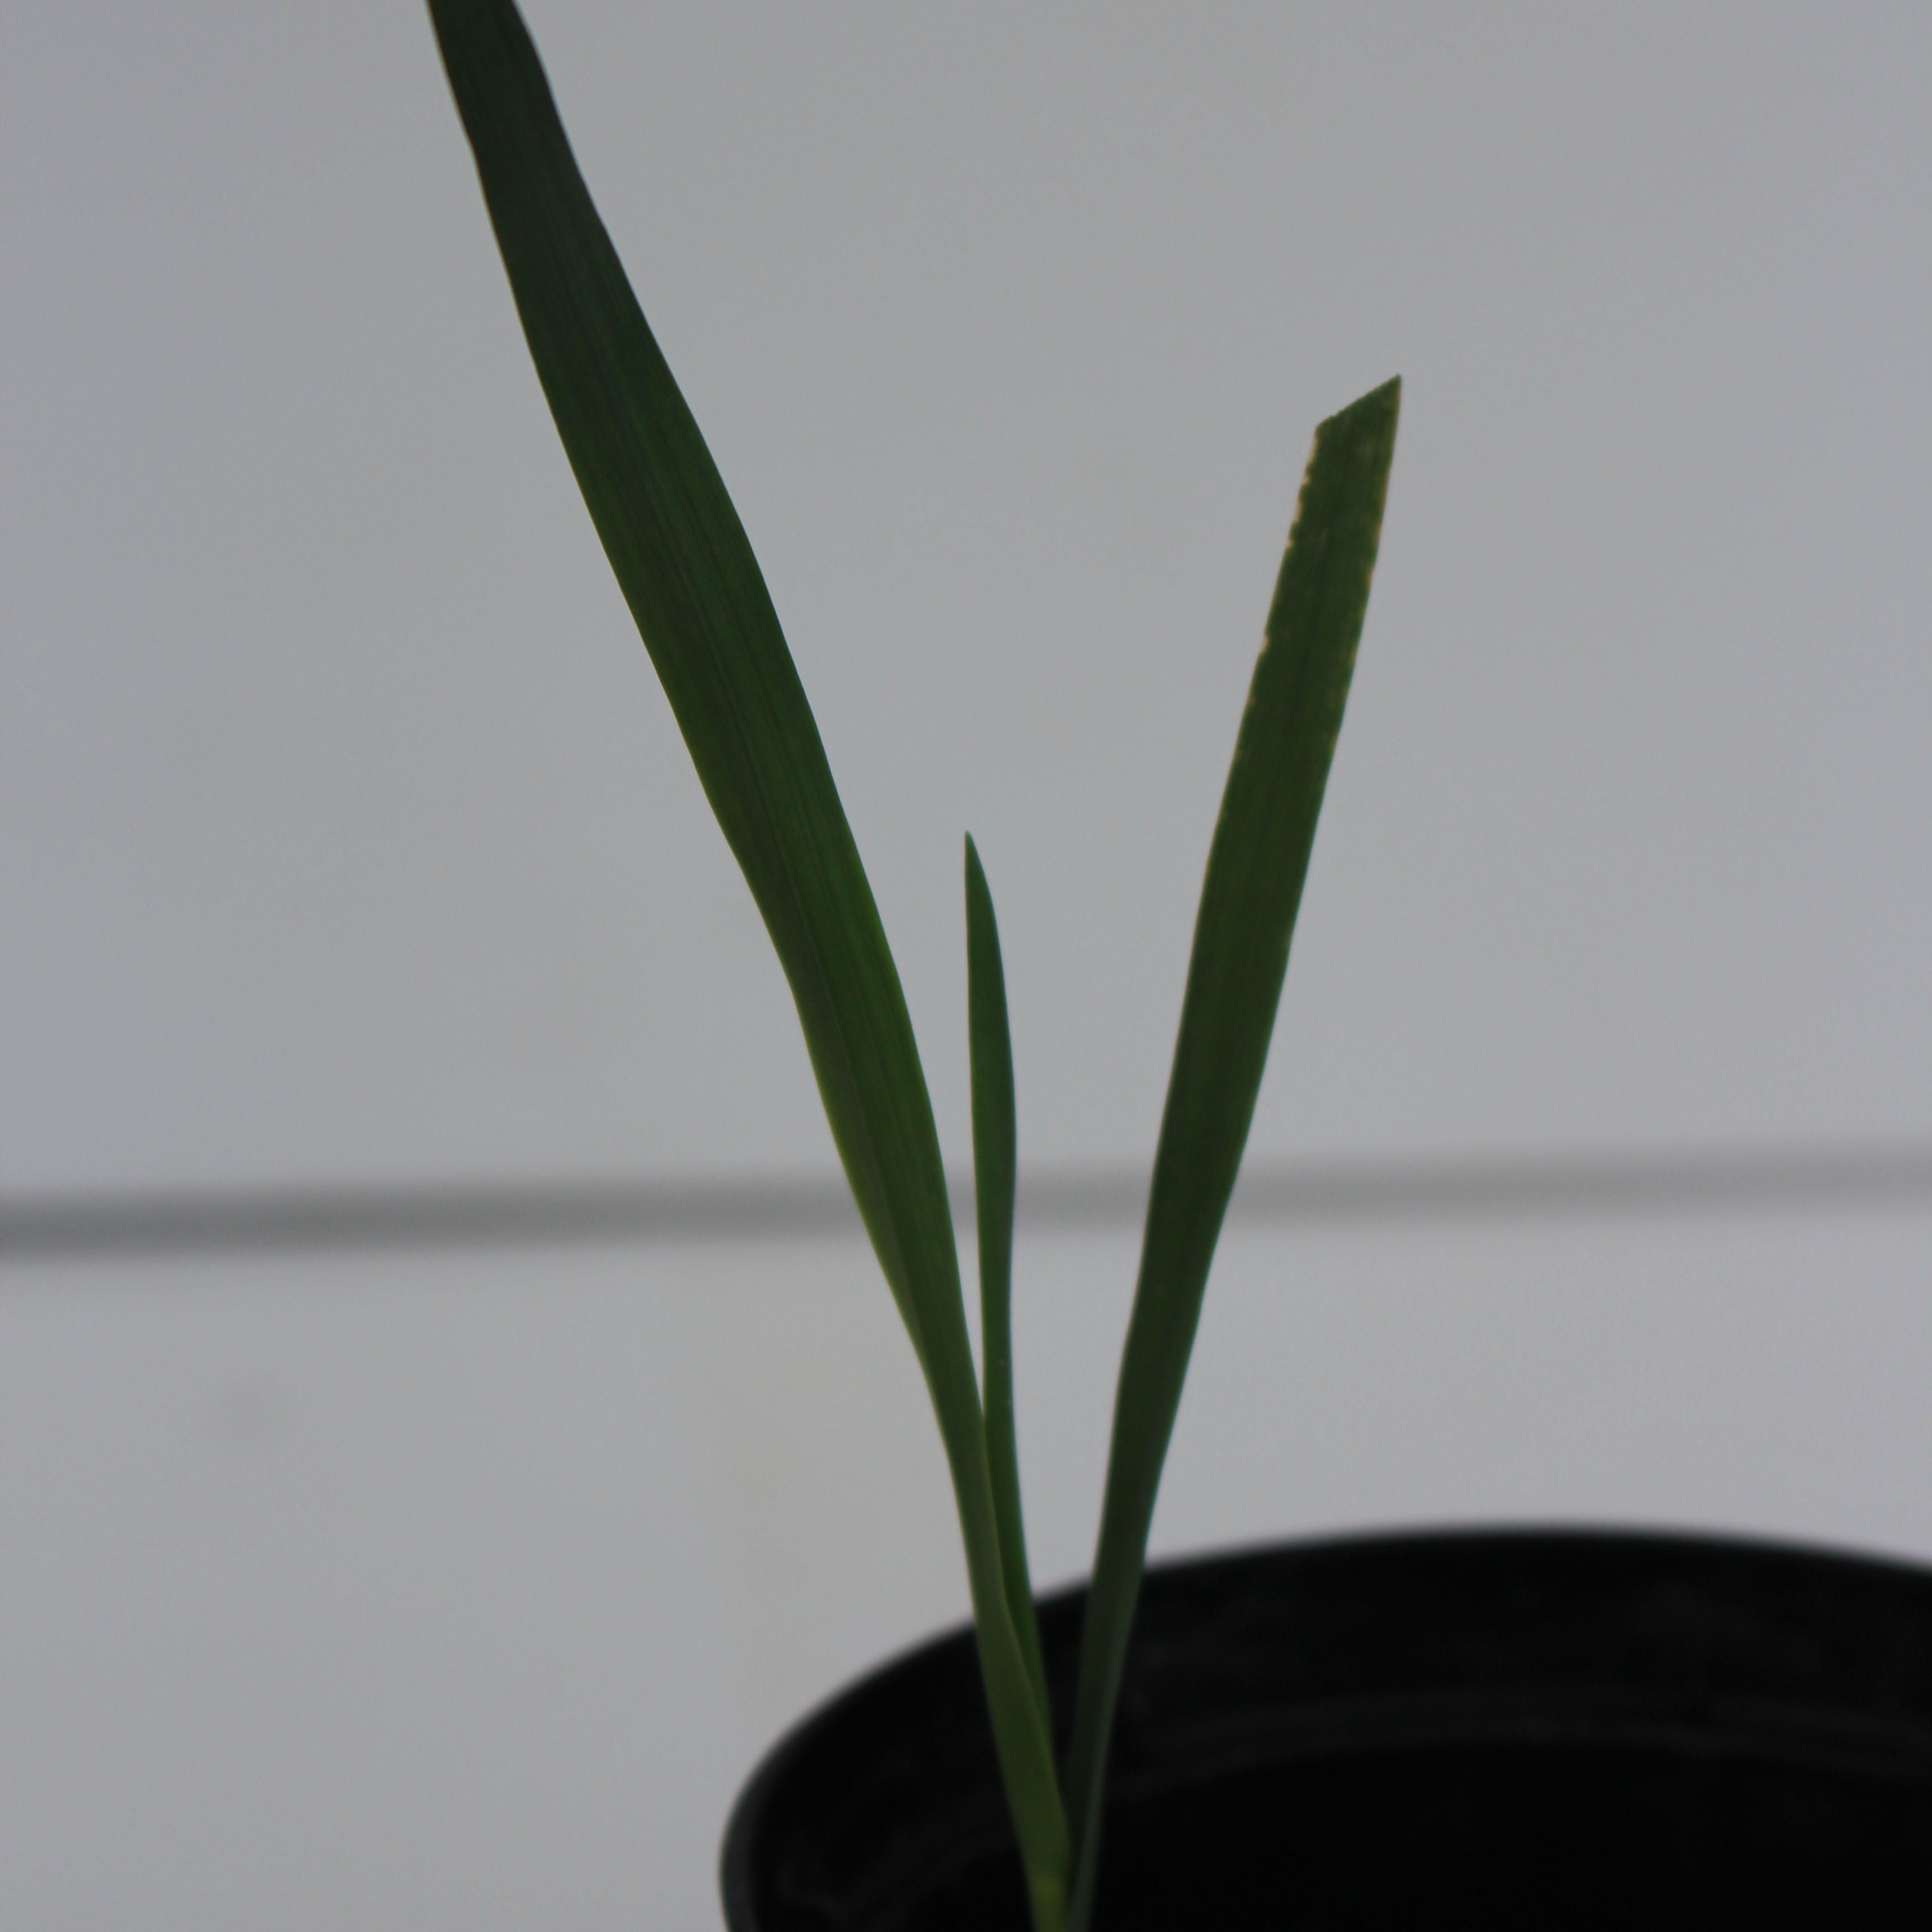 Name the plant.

Avena sterilis
